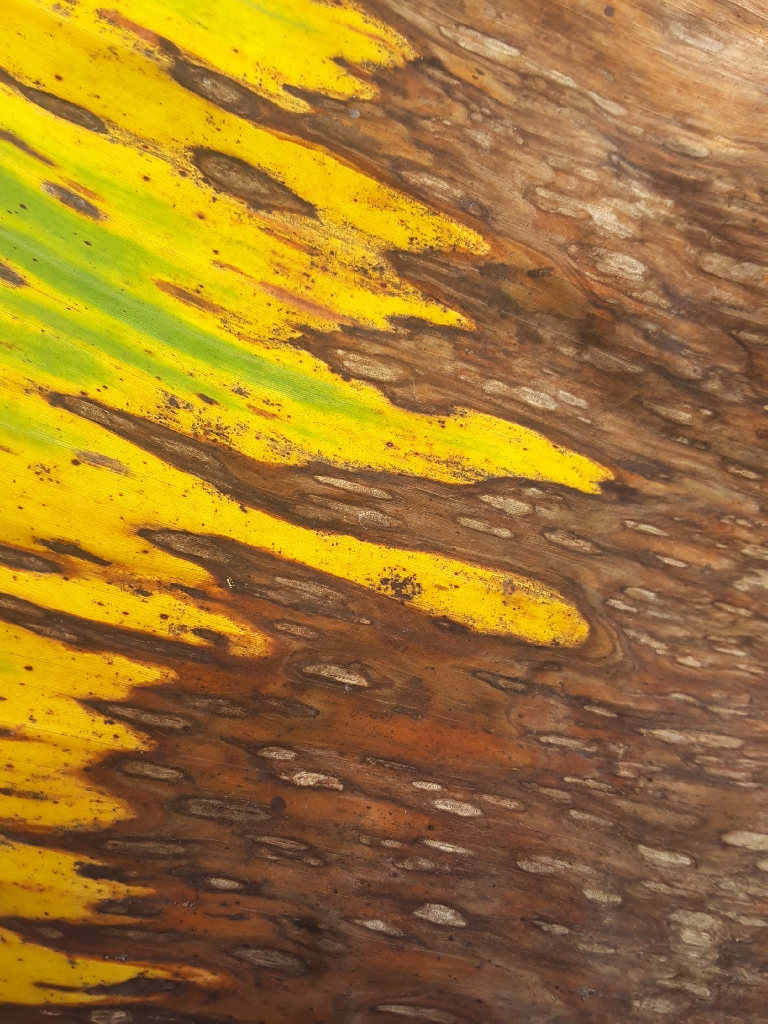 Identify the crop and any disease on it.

banana, black sigatoka
